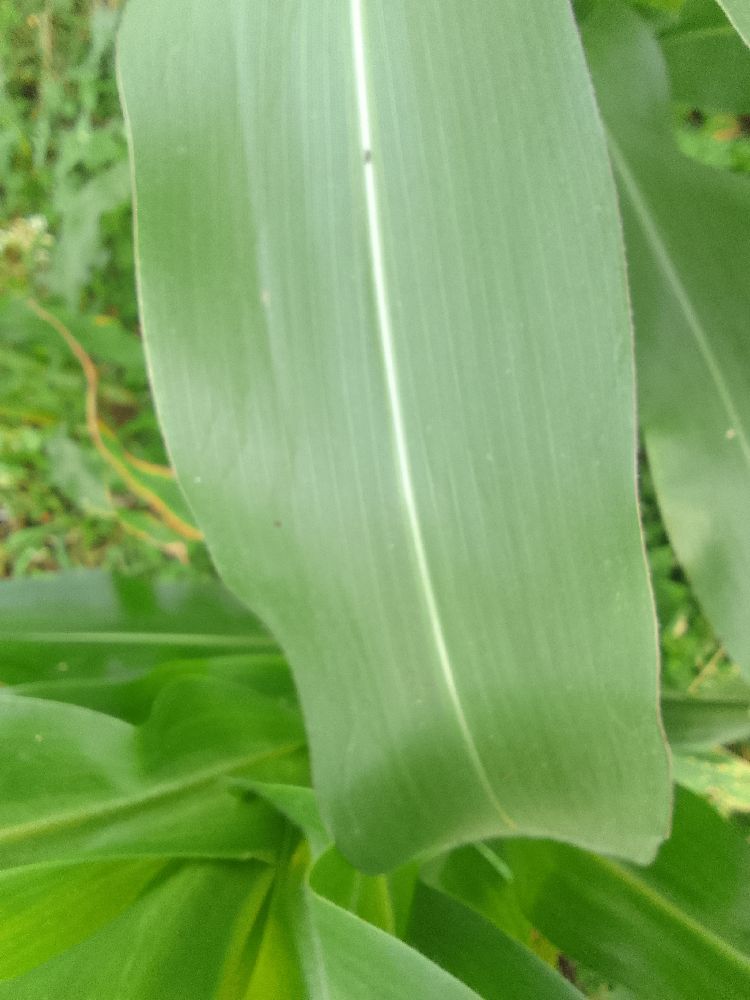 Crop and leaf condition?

maize, healthy
